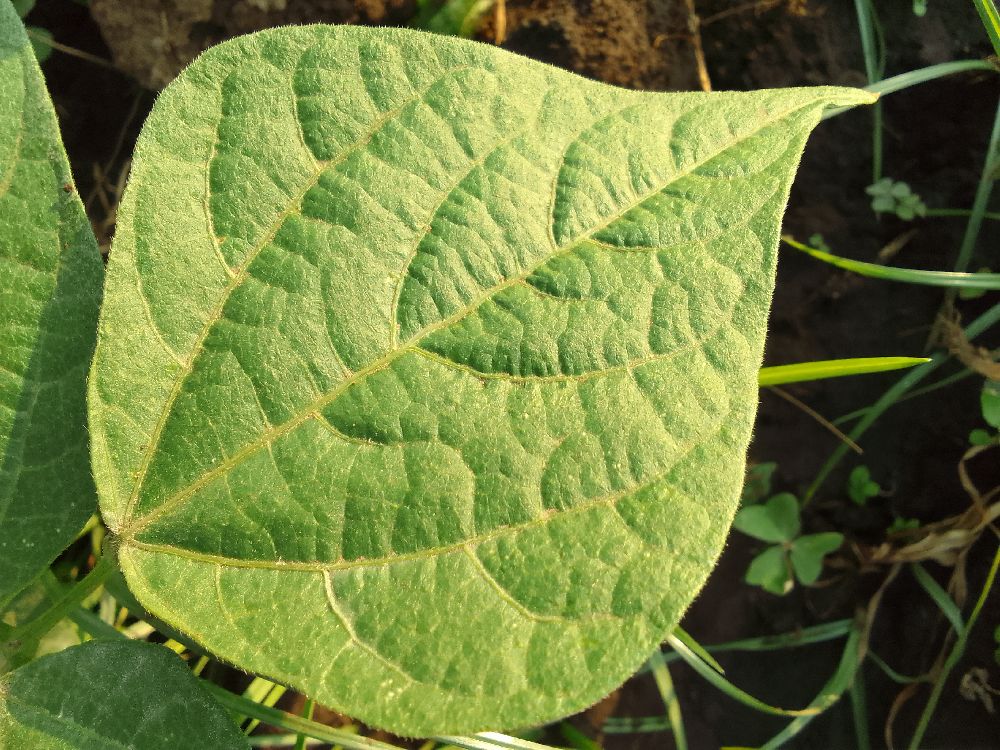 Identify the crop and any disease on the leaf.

common bean, healthy
